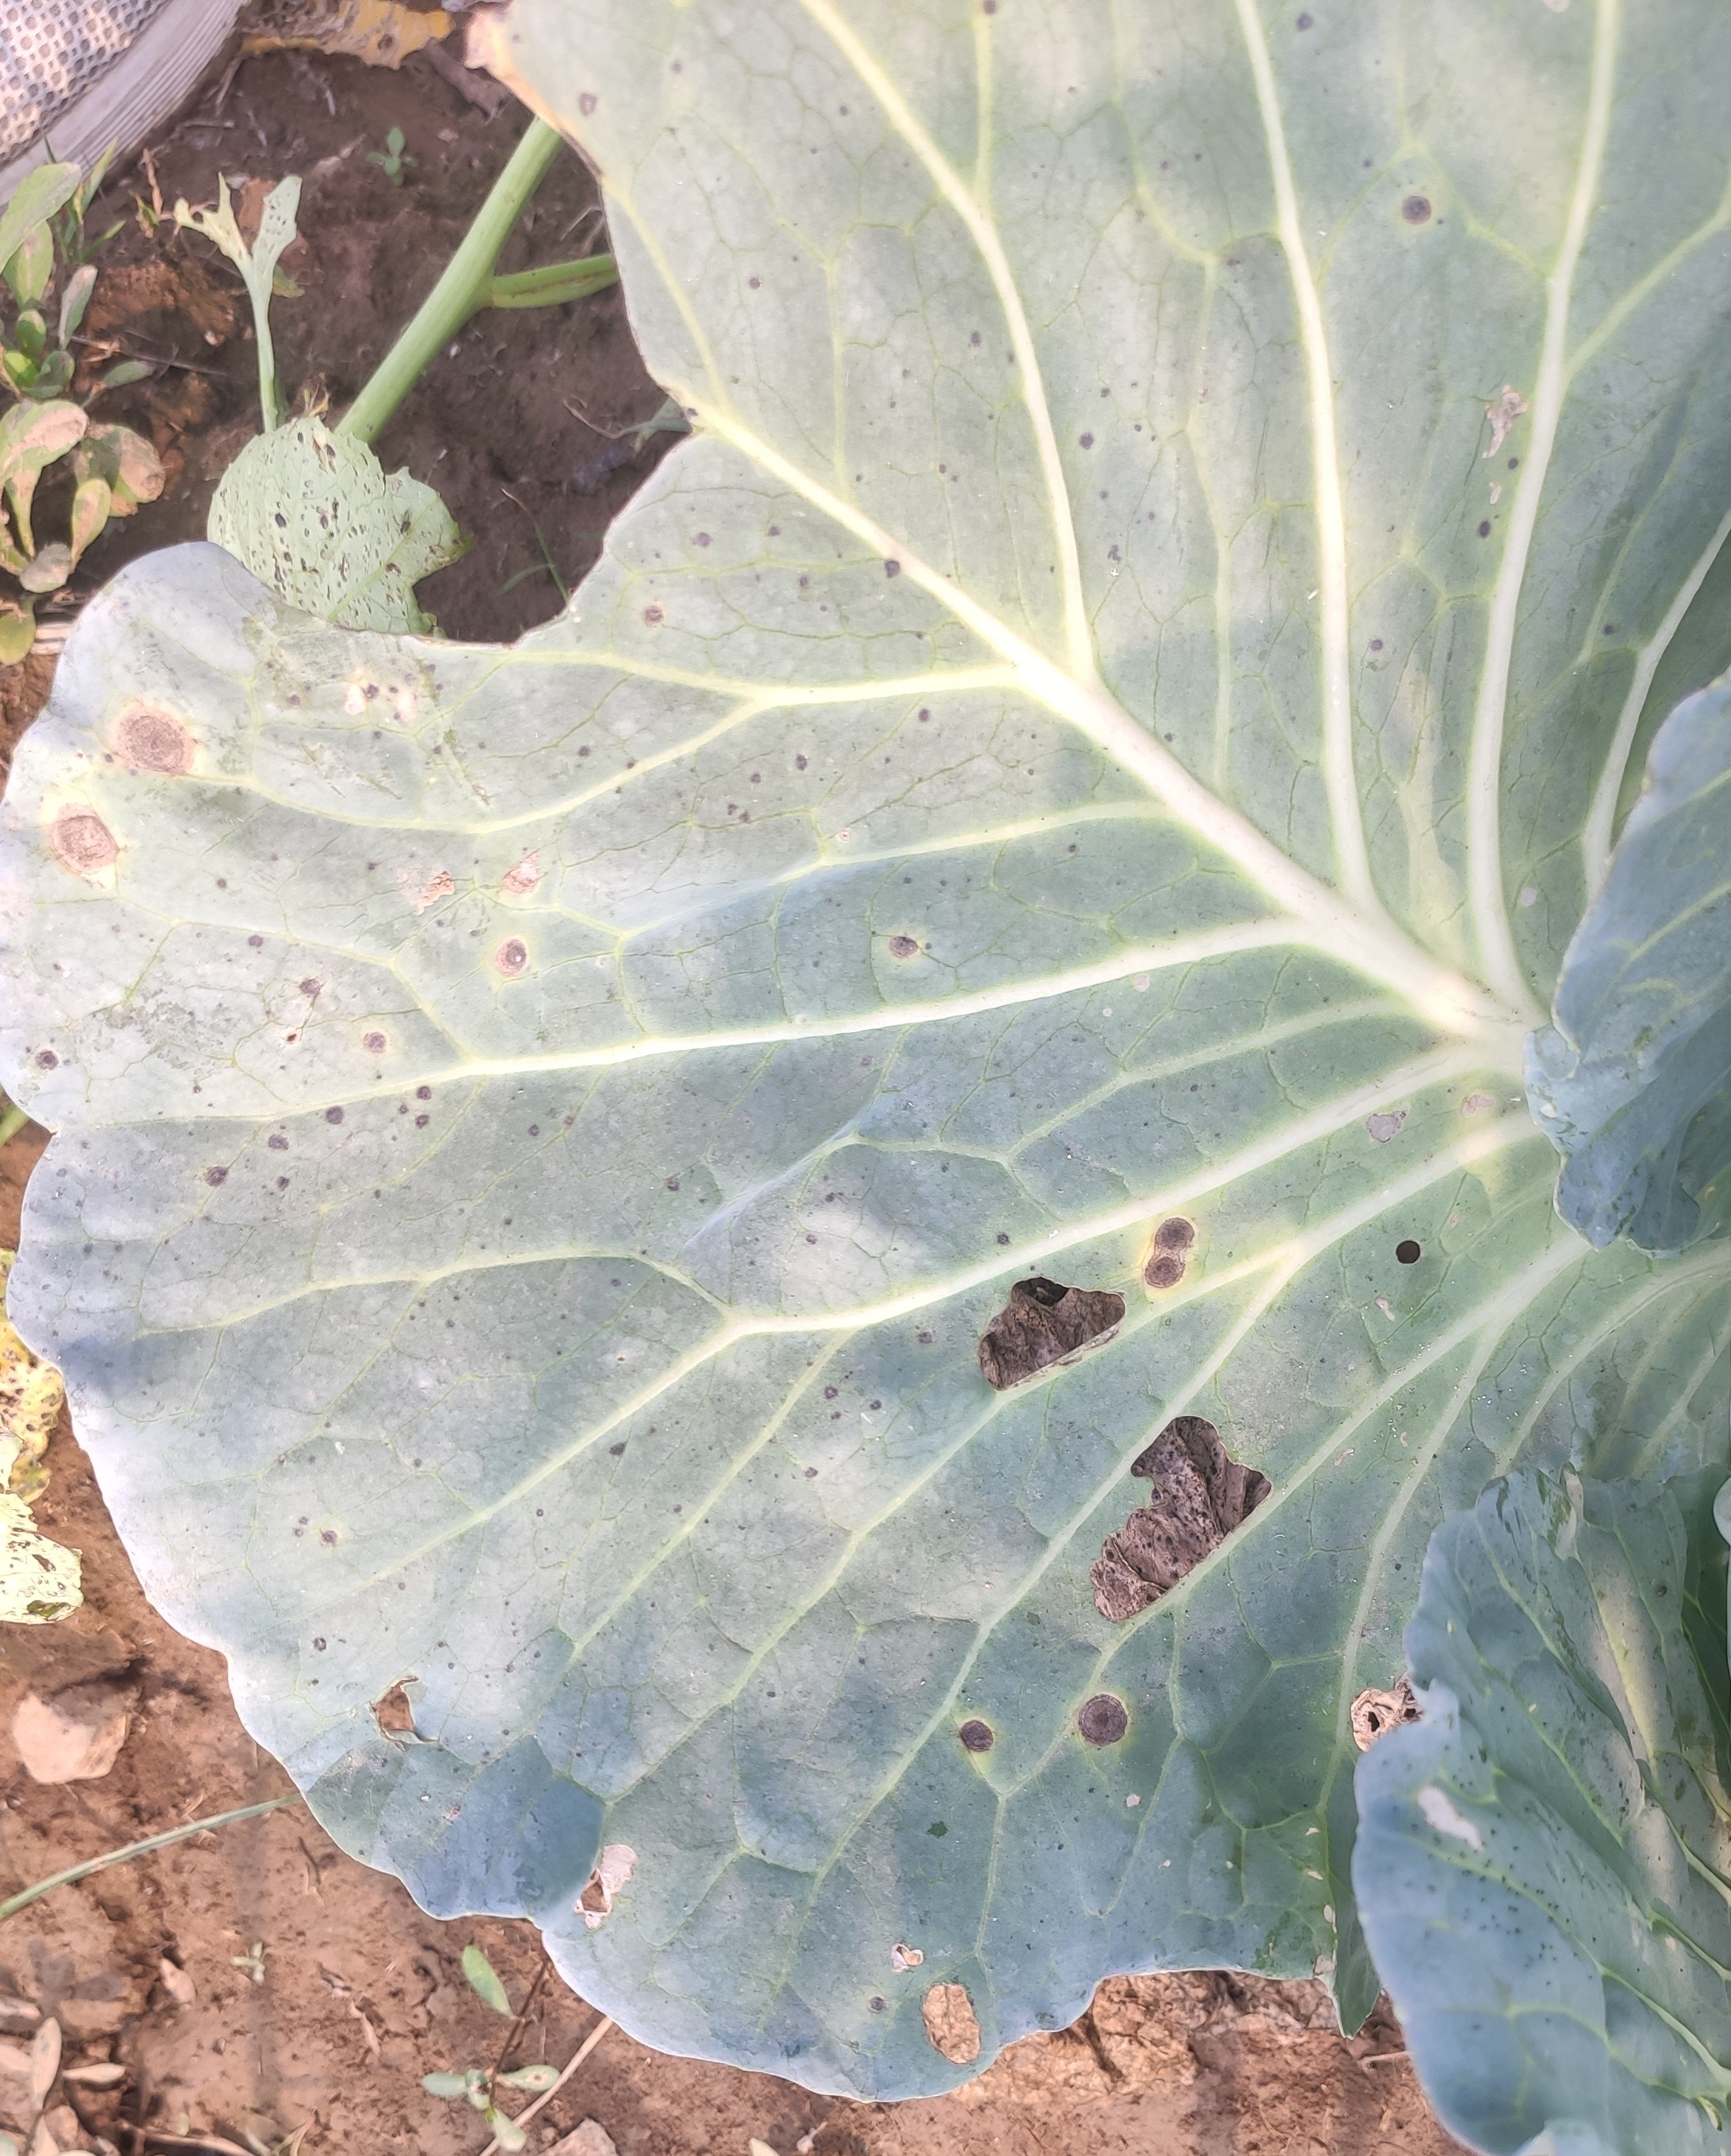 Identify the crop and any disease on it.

cabbage, alternaria
